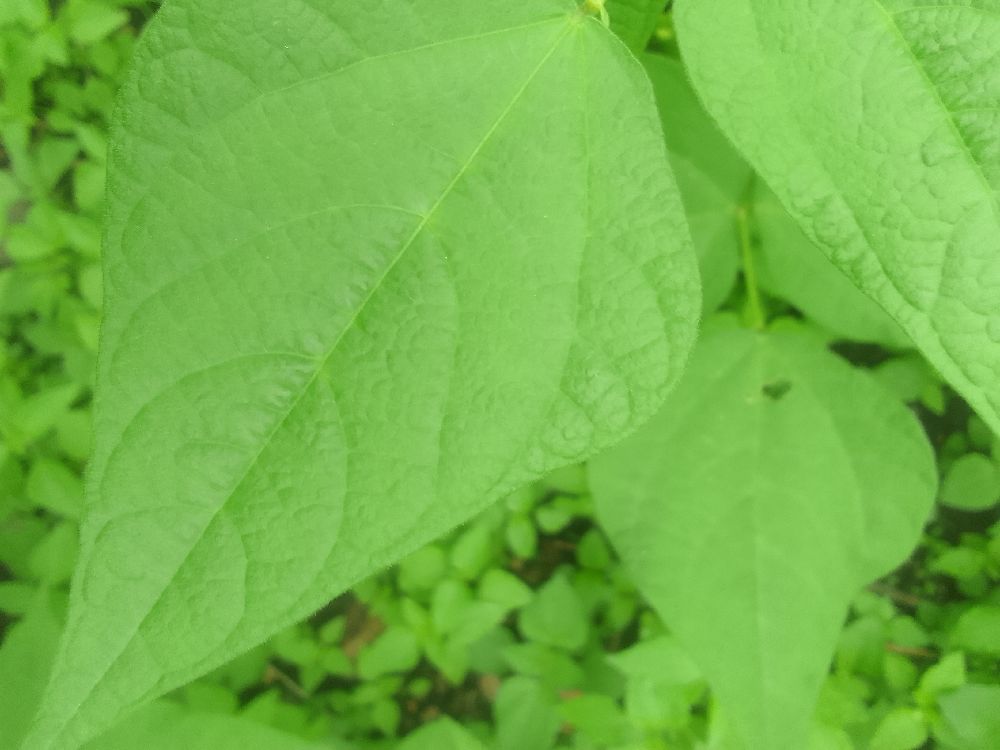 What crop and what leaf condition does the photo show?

common bean, healthy
